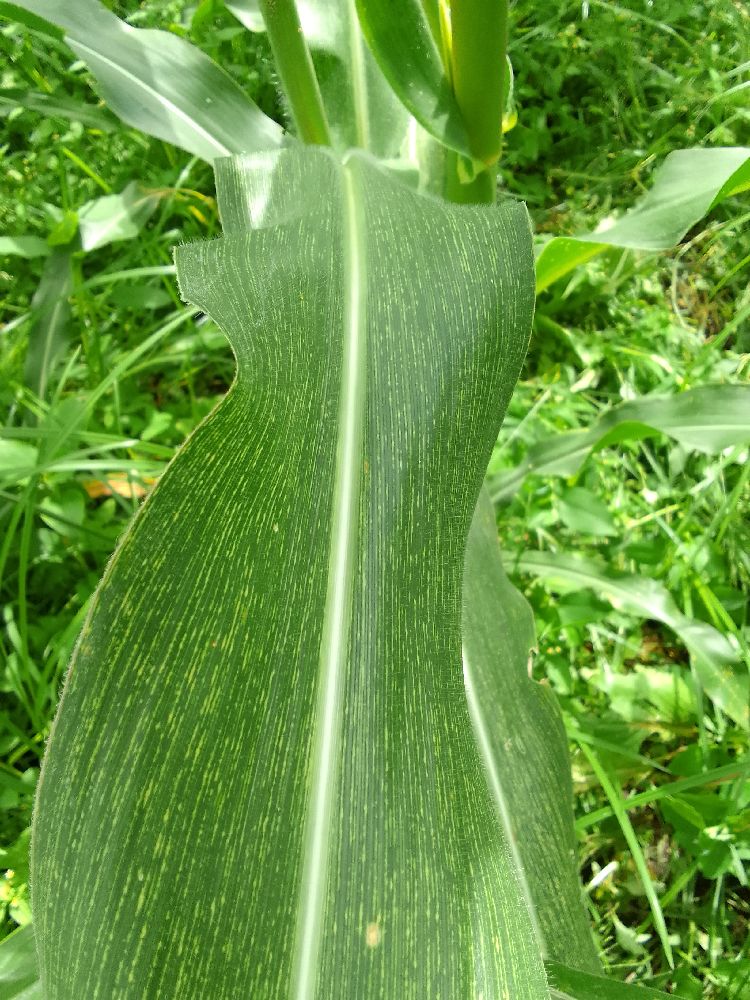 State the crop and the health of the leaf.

maize, maize streak virus
